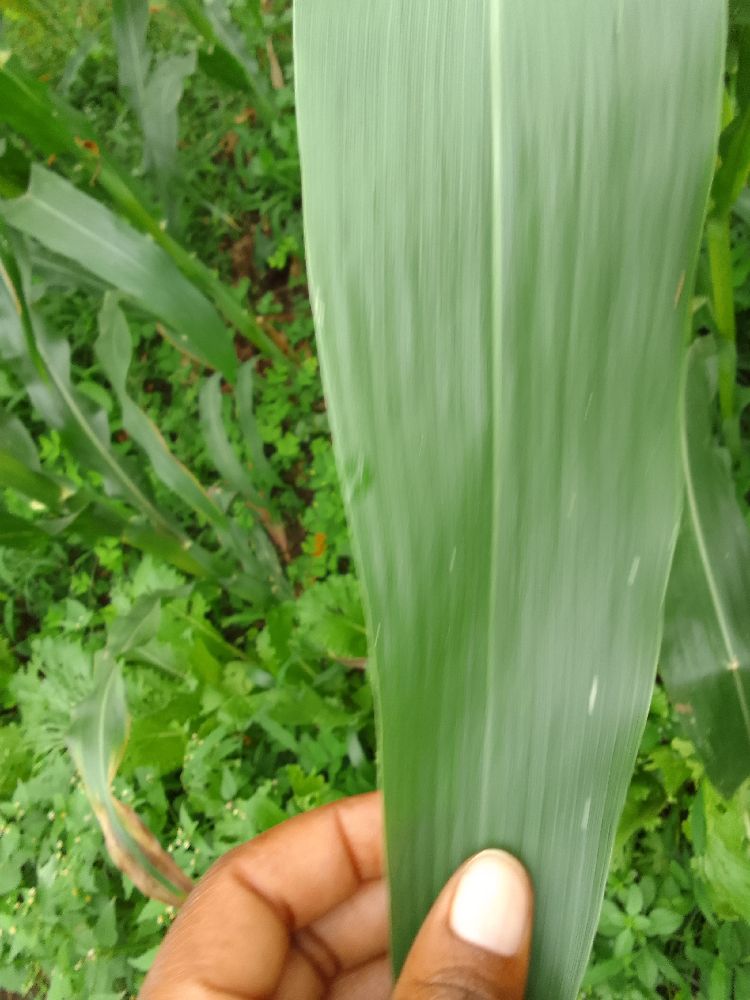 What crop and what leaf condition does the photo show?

maize, healthy
